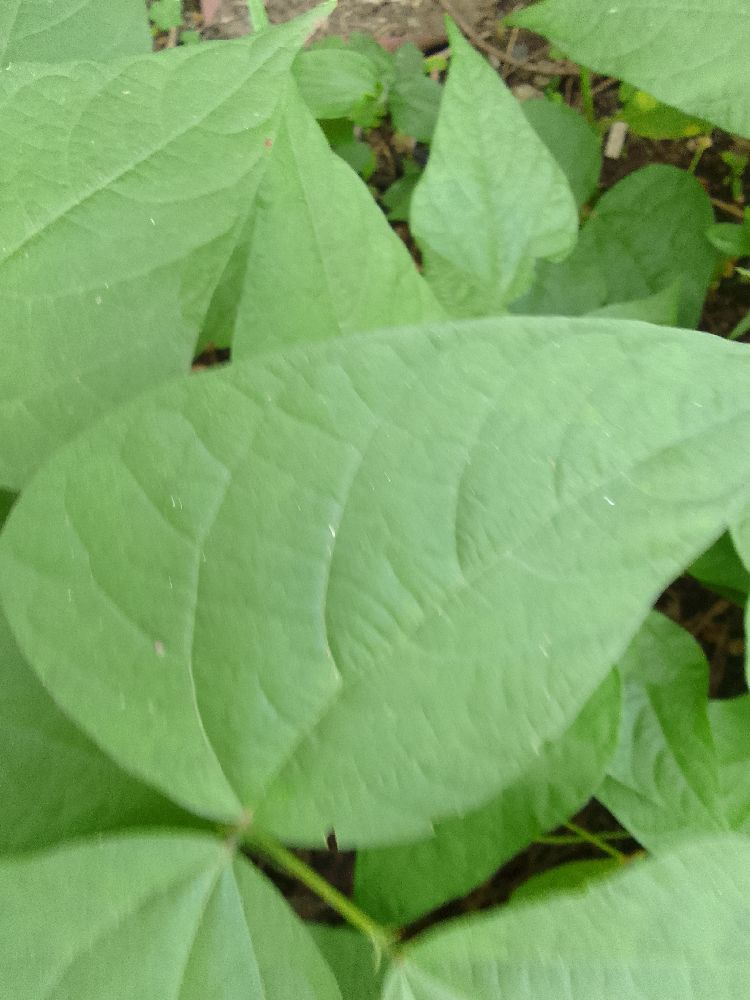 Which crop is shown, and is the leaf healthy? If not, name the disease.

common bean, healthy
